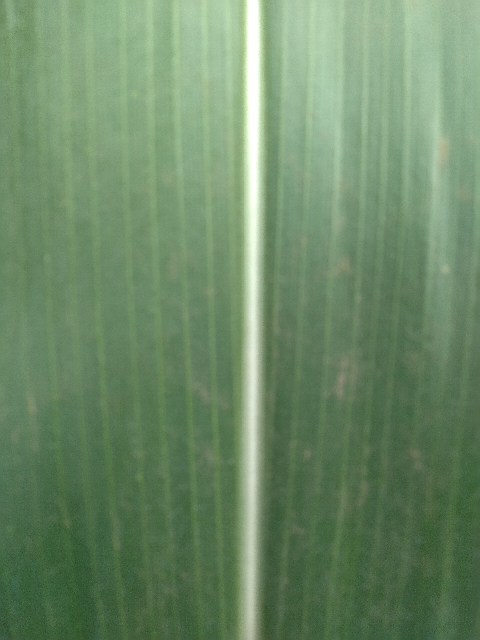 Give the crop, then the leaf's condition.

maize, healthy
